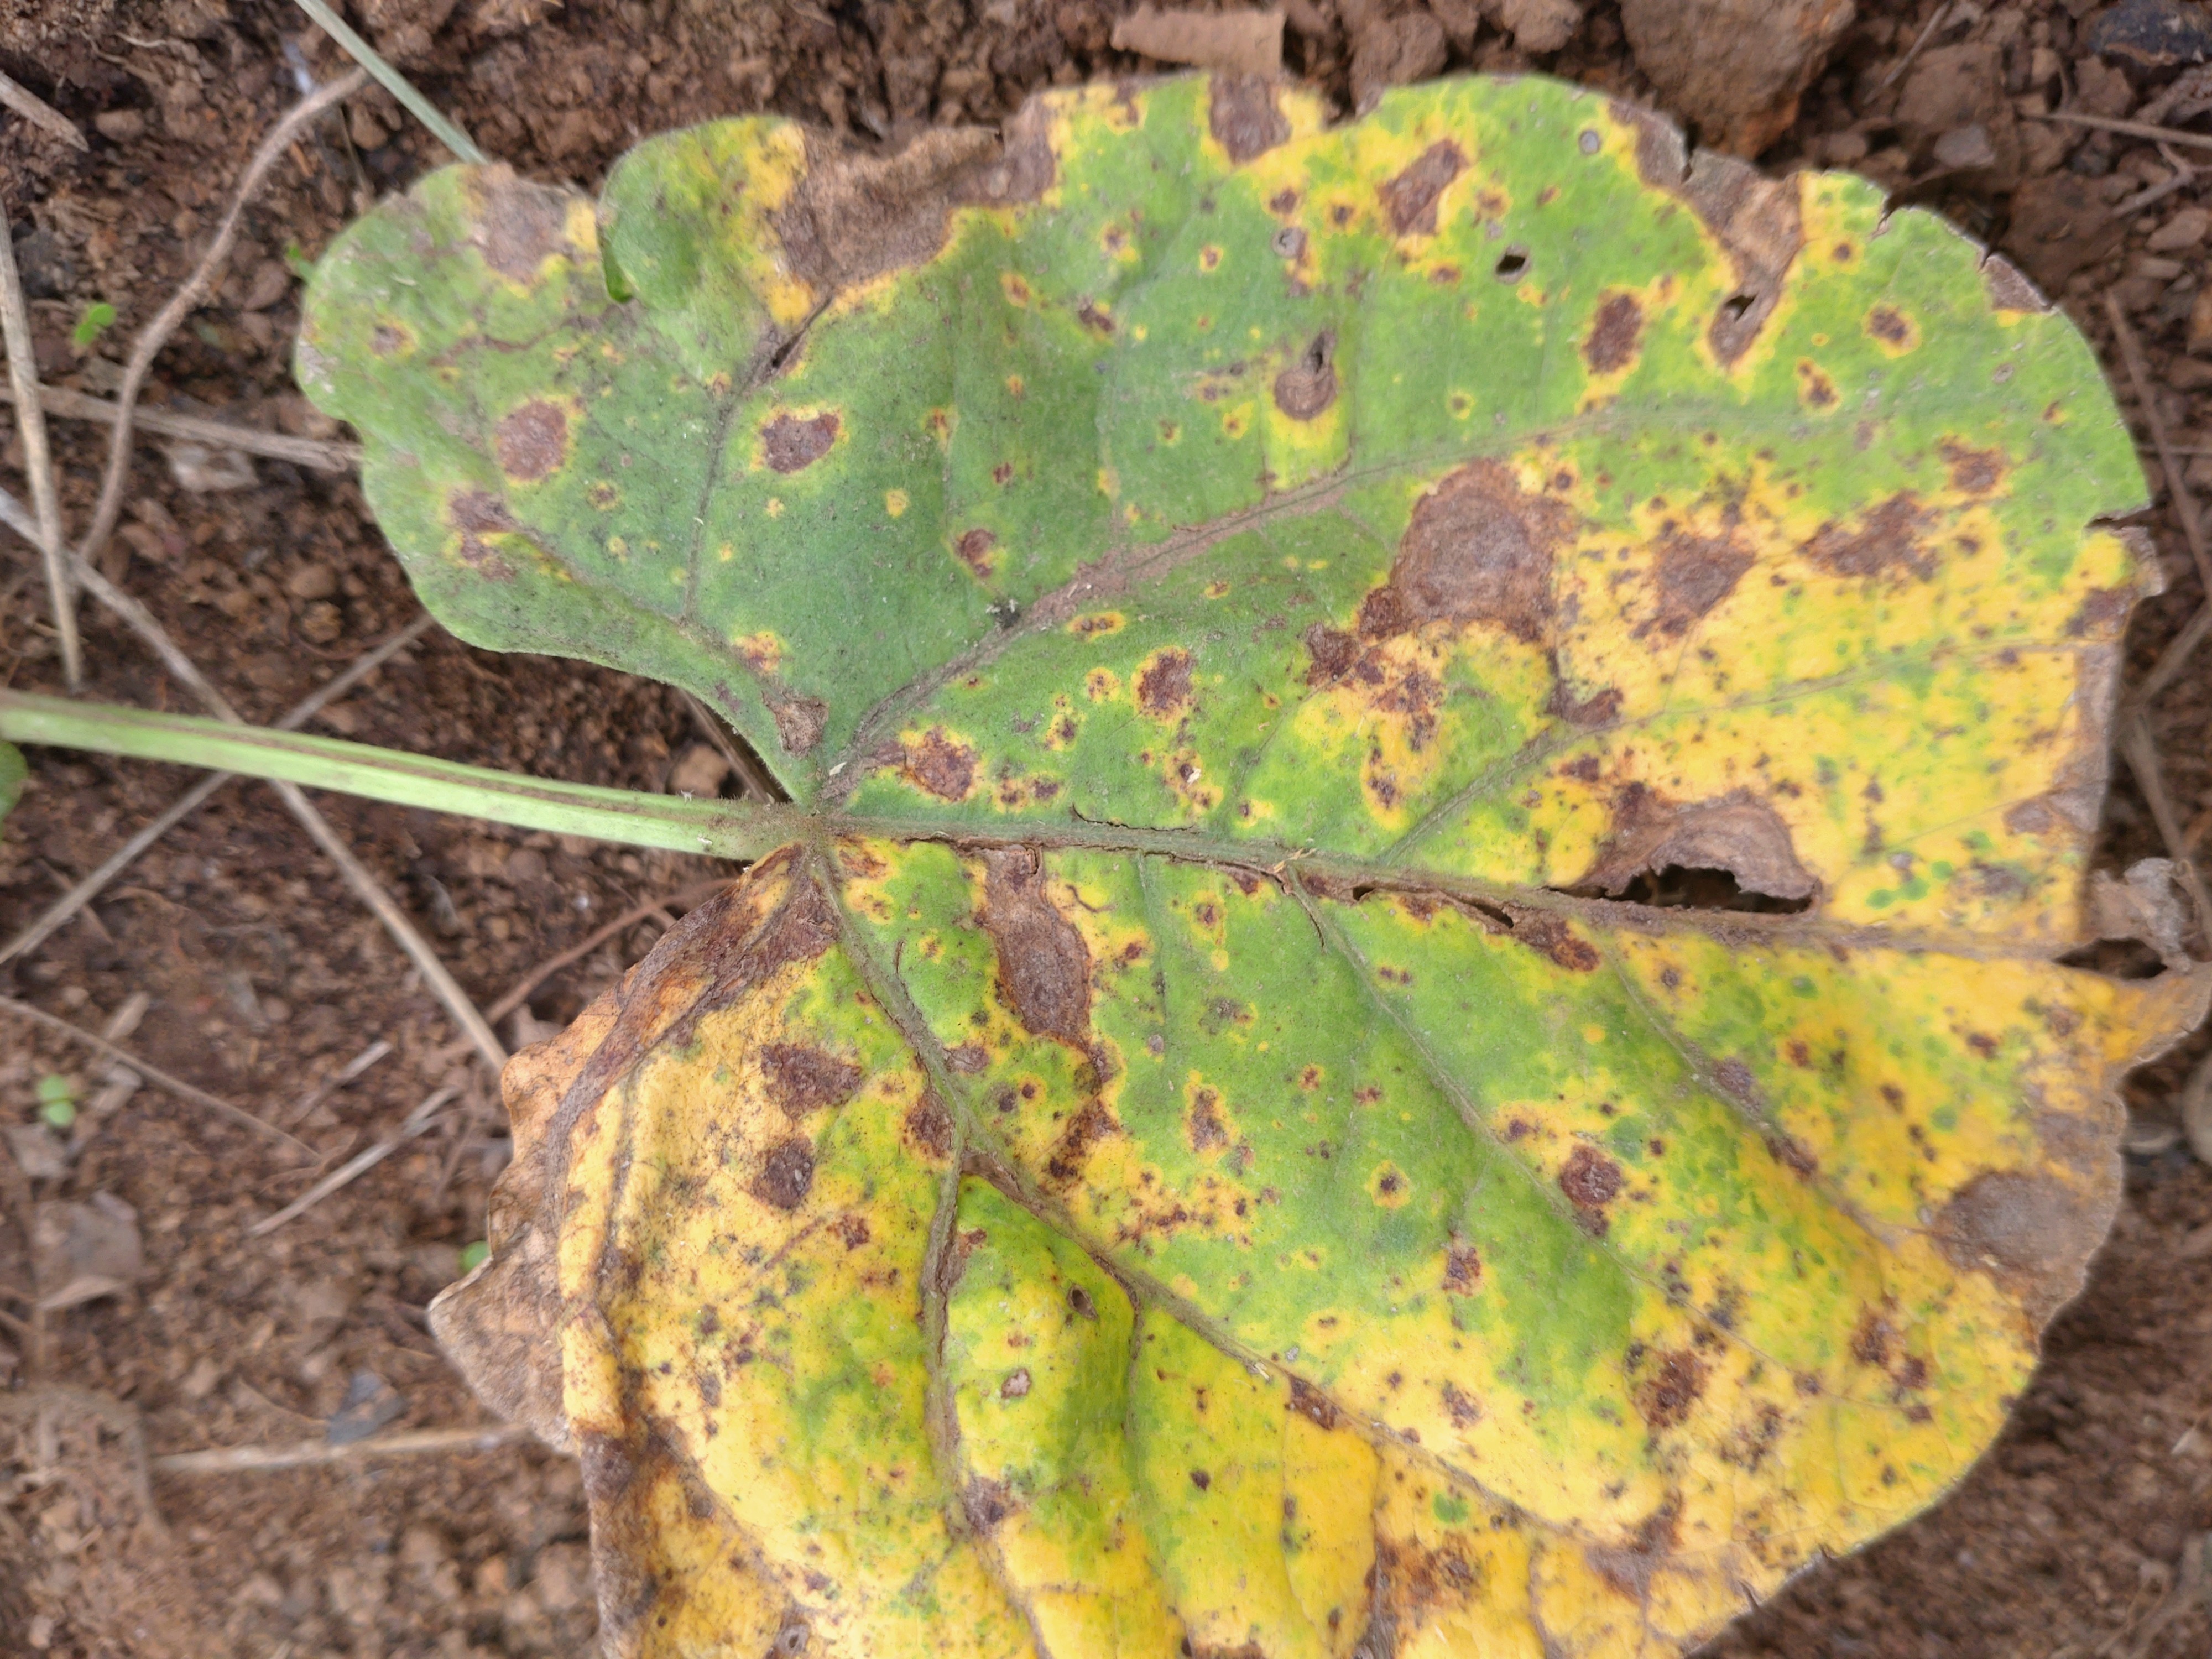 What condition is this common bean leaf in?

rust
